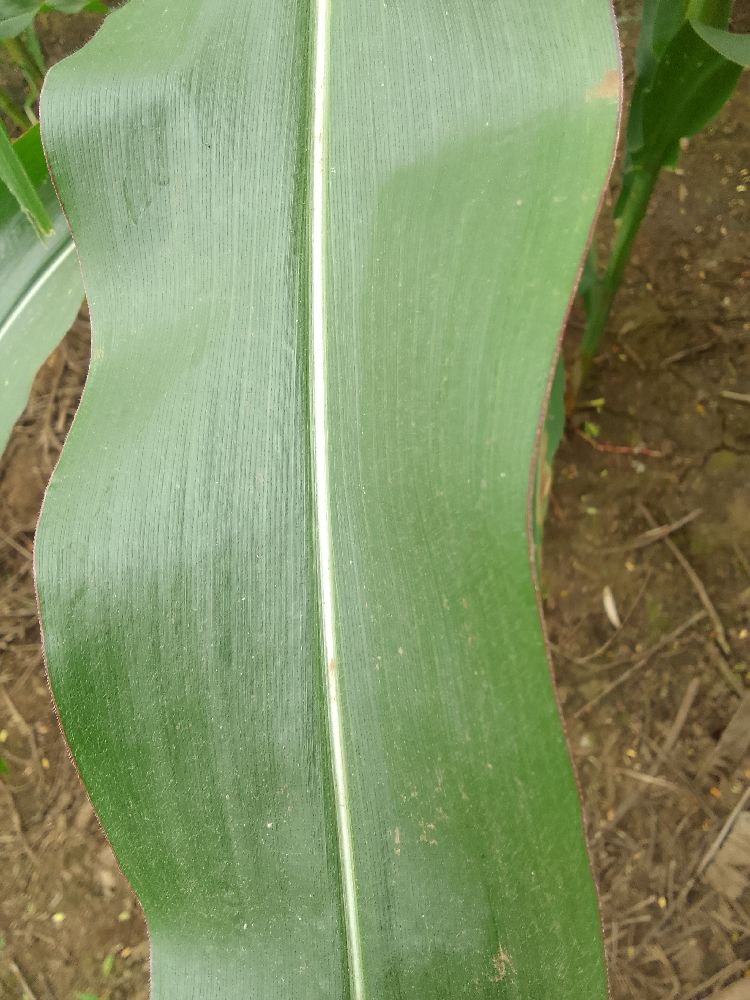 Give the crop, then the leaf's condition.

maize, healthy
